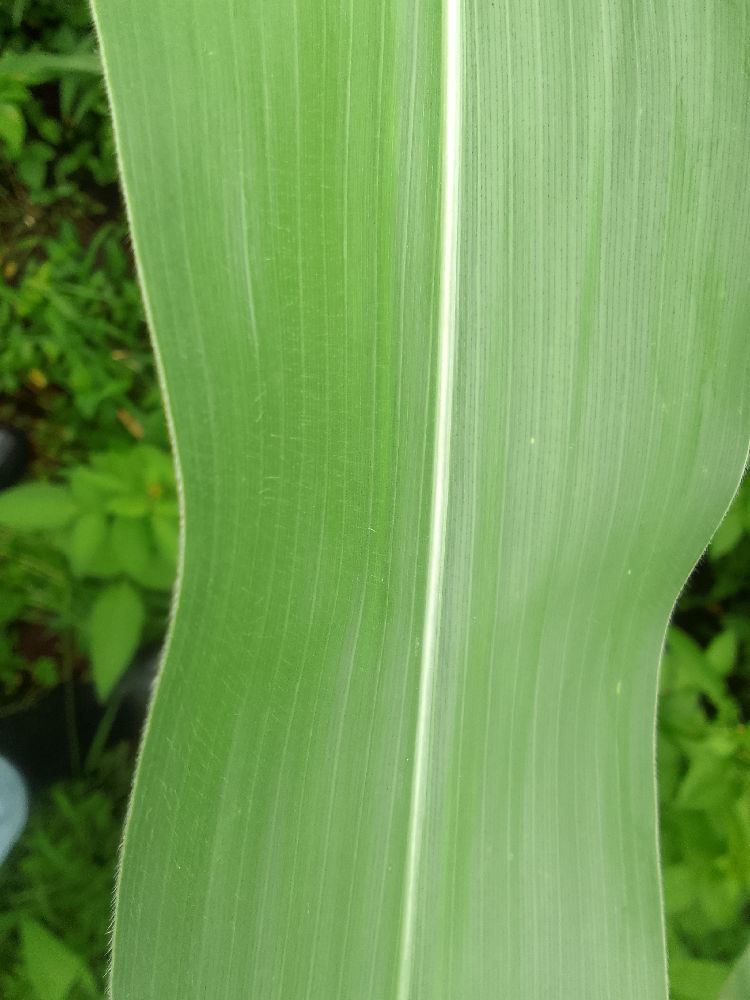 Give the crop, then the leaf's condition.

maize, healthy
